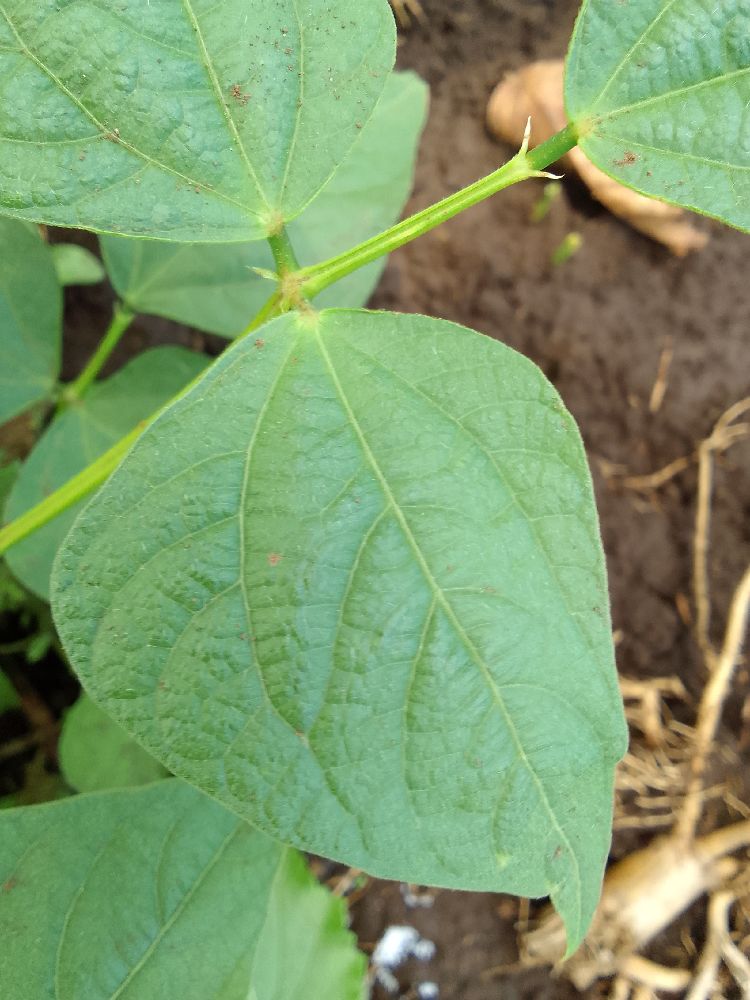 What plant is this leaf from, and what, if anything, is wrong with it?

common bean, healthy
